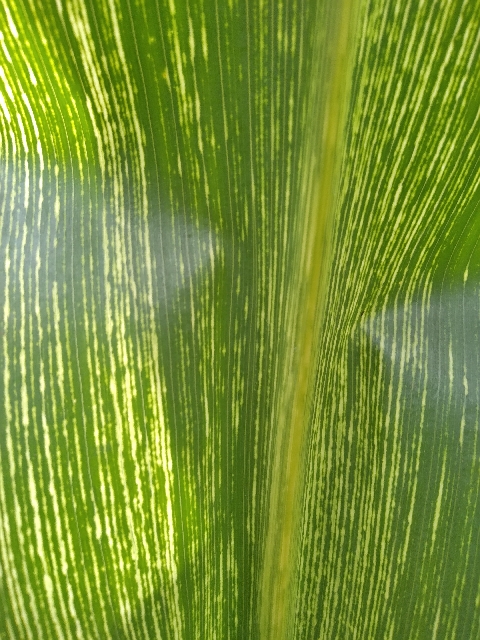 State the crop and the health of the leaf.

maize, maize streak virus
